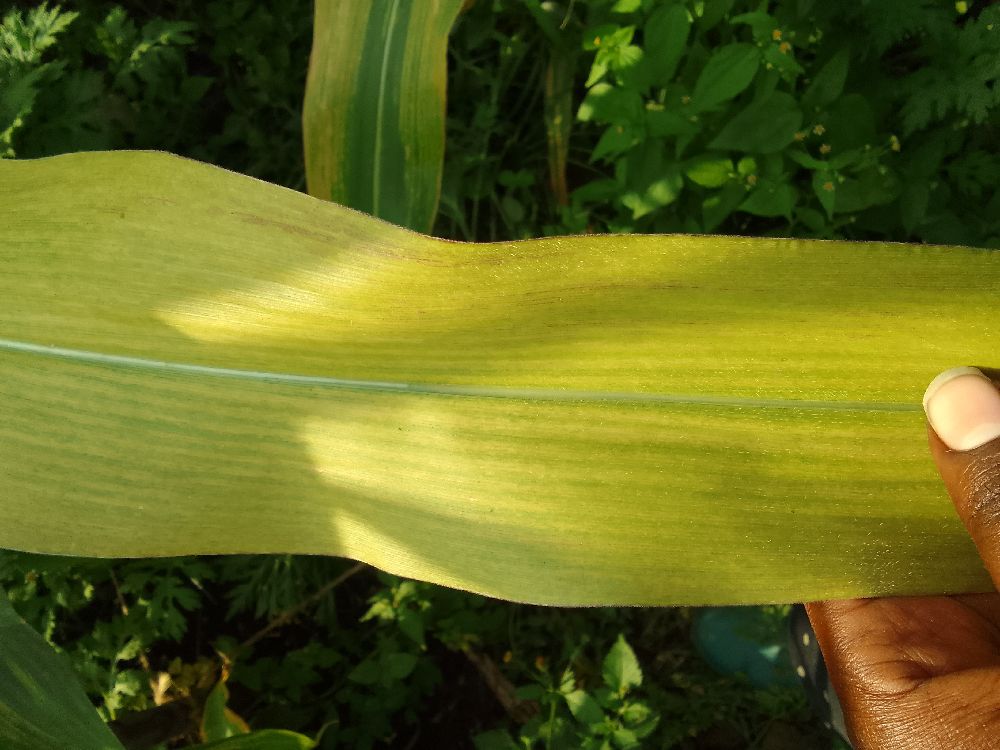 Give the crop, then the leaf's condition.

maize, maize lethal necrosis
